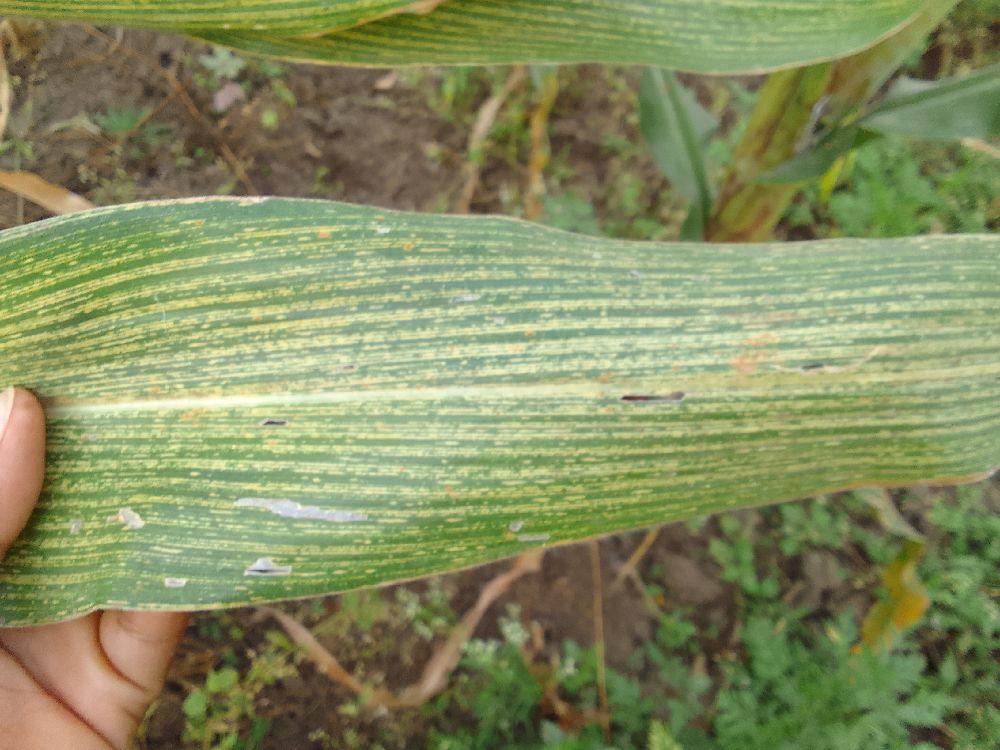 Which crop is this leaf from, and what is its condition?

maize, maize streak virus
